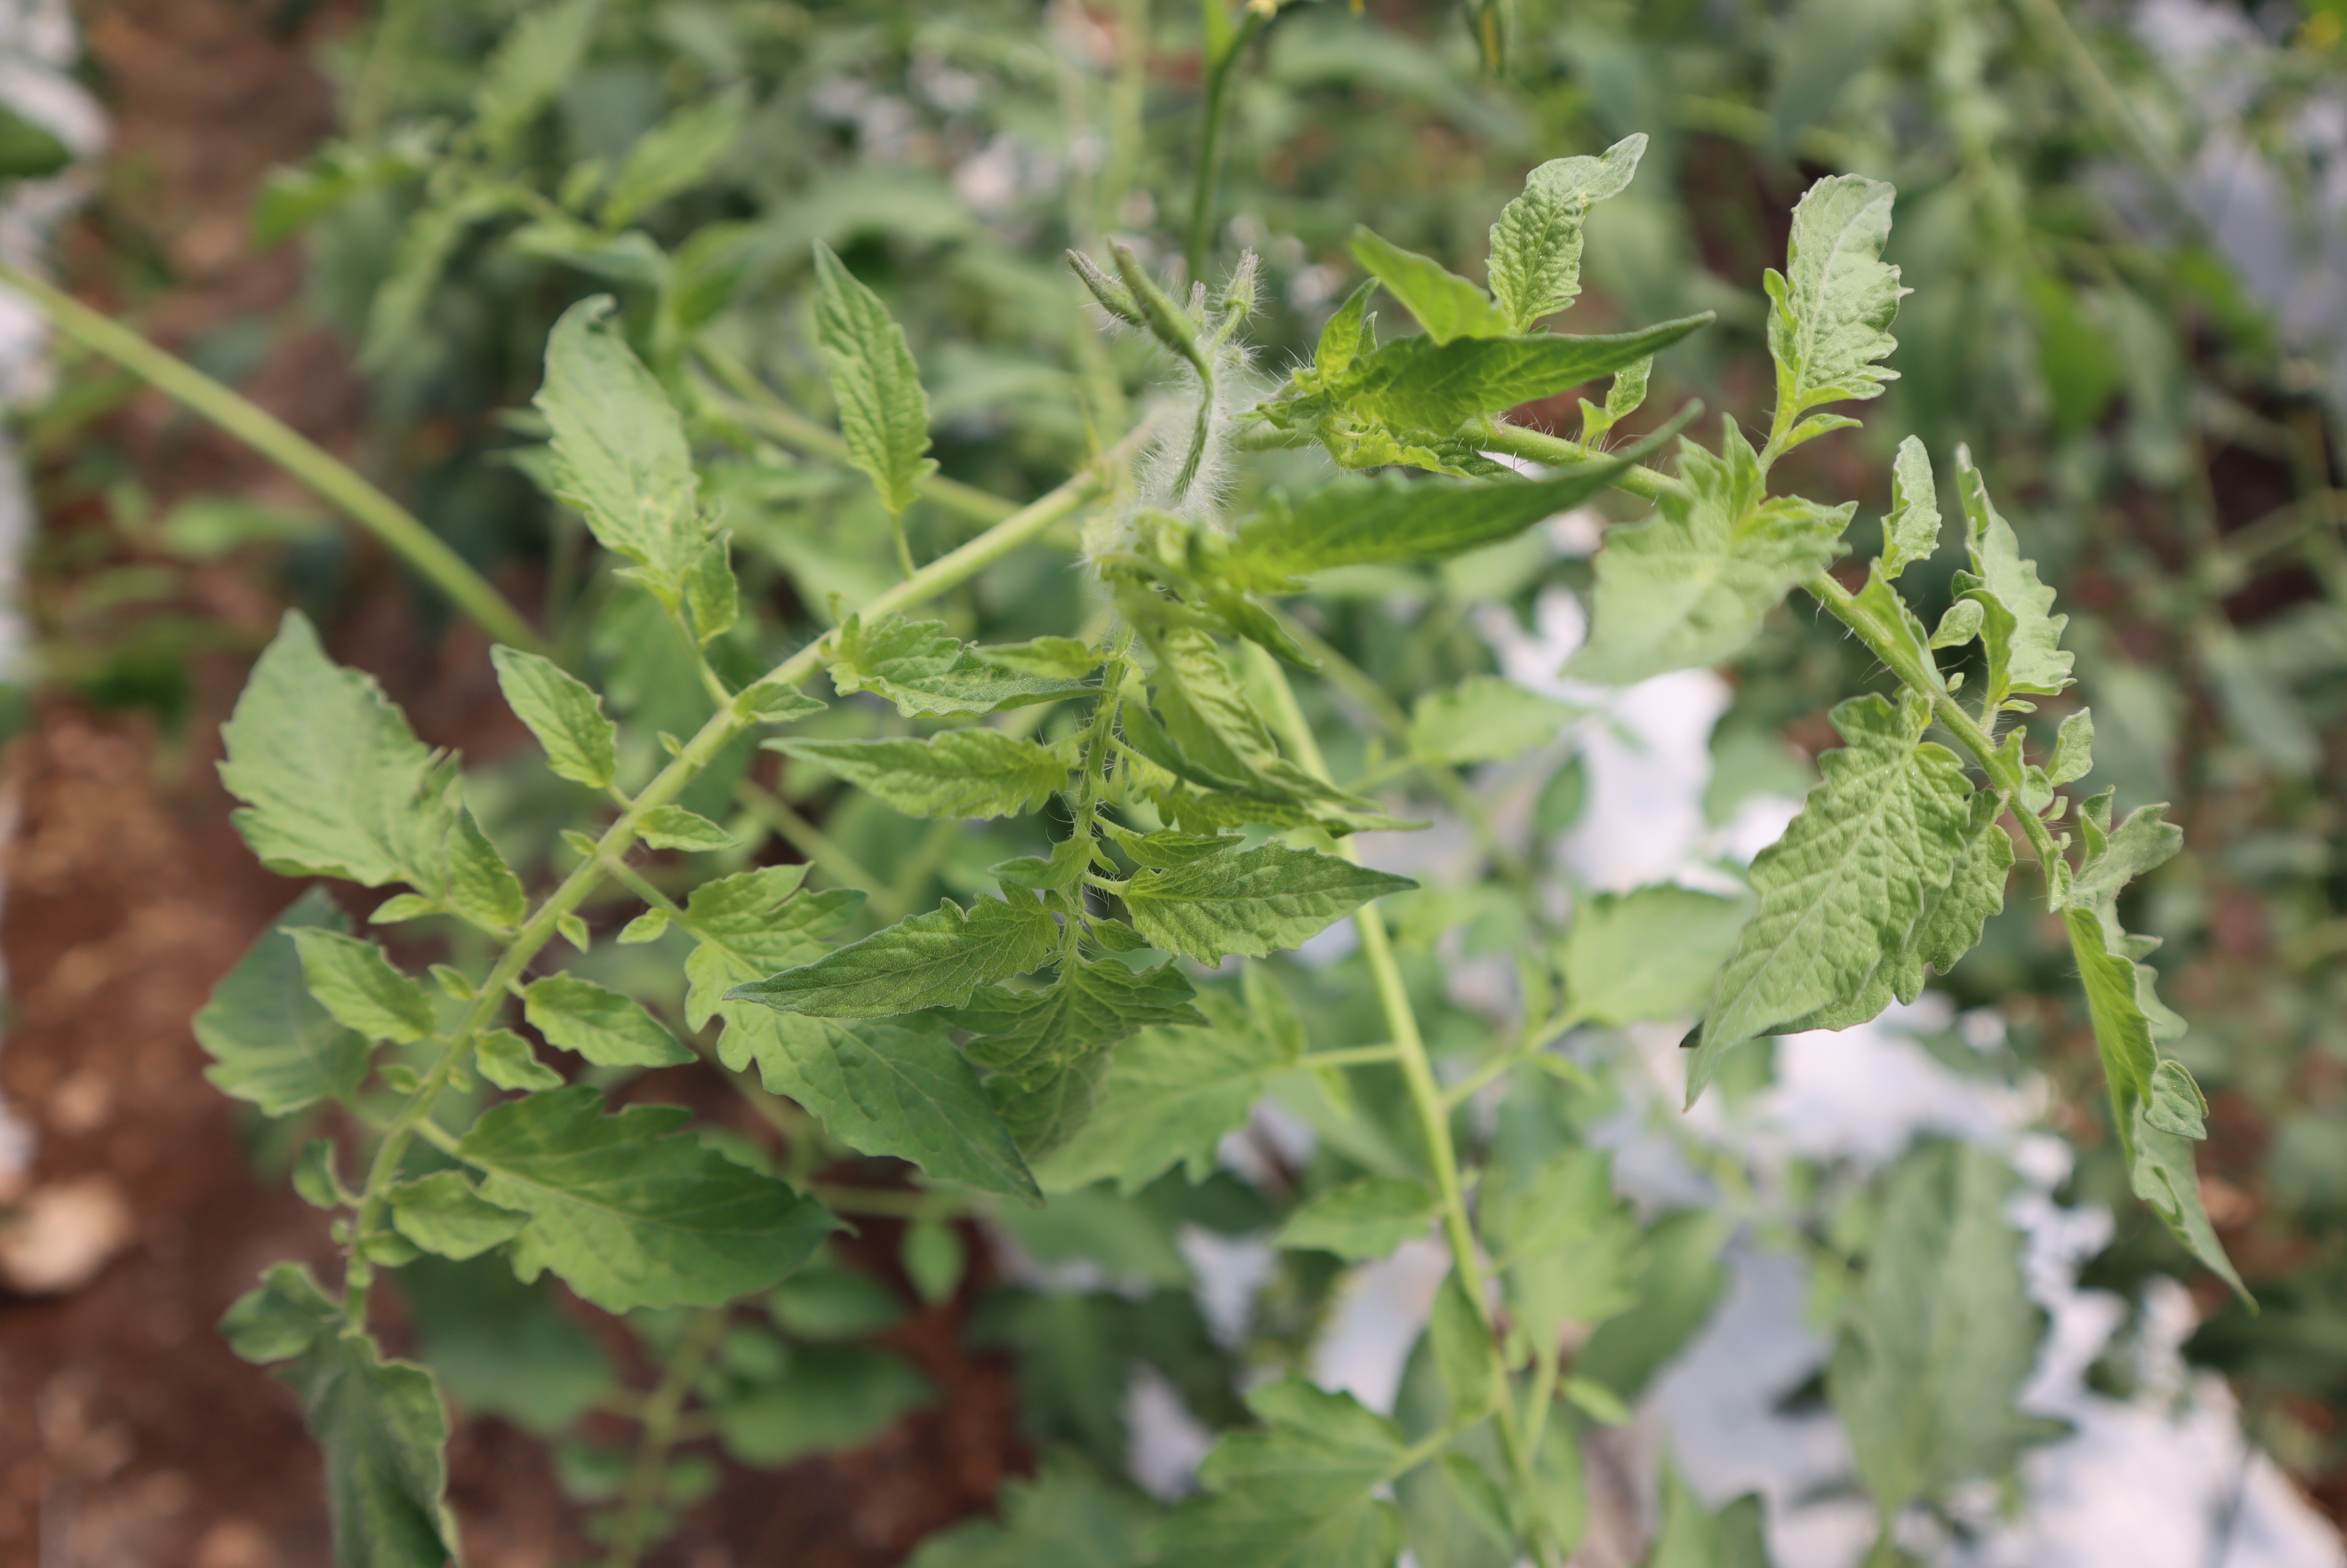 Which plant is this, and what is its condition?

tomato, healthy
